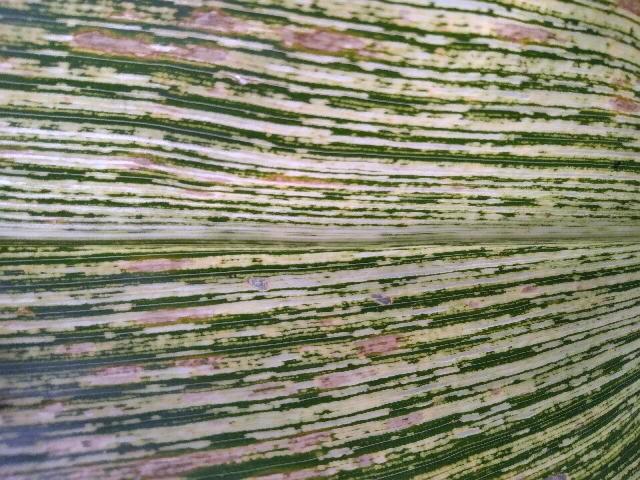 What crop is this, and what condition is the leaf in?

maize, maize streak virus
